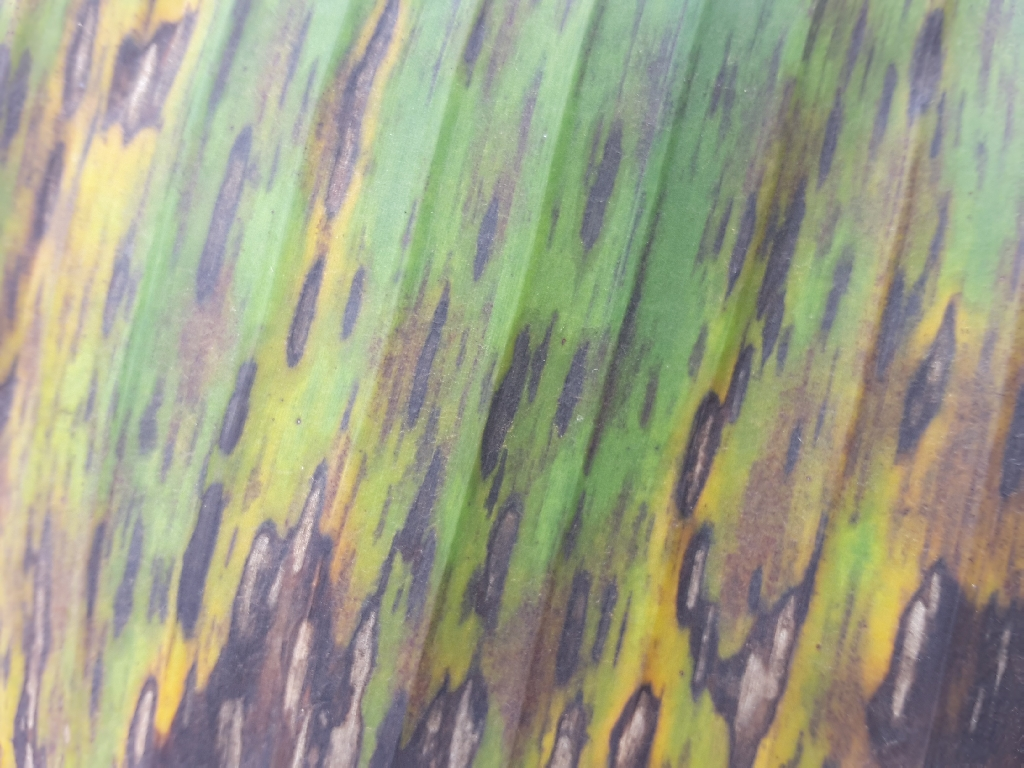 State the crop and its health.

banana, black sigatoka
